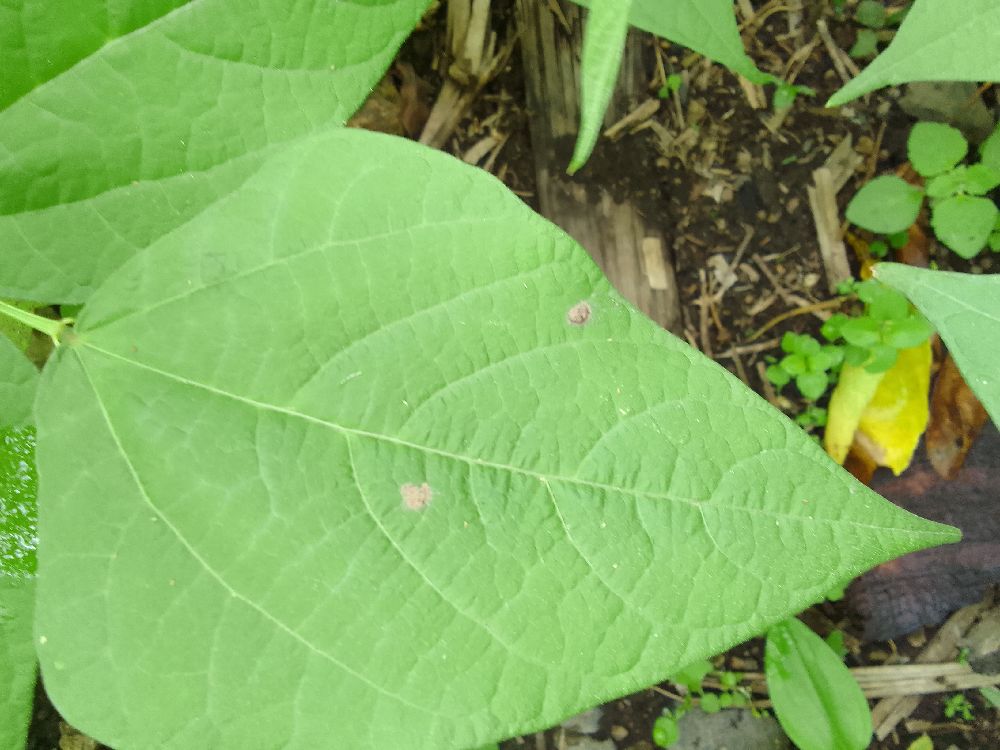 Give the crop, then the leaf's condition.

common bean, healthy
